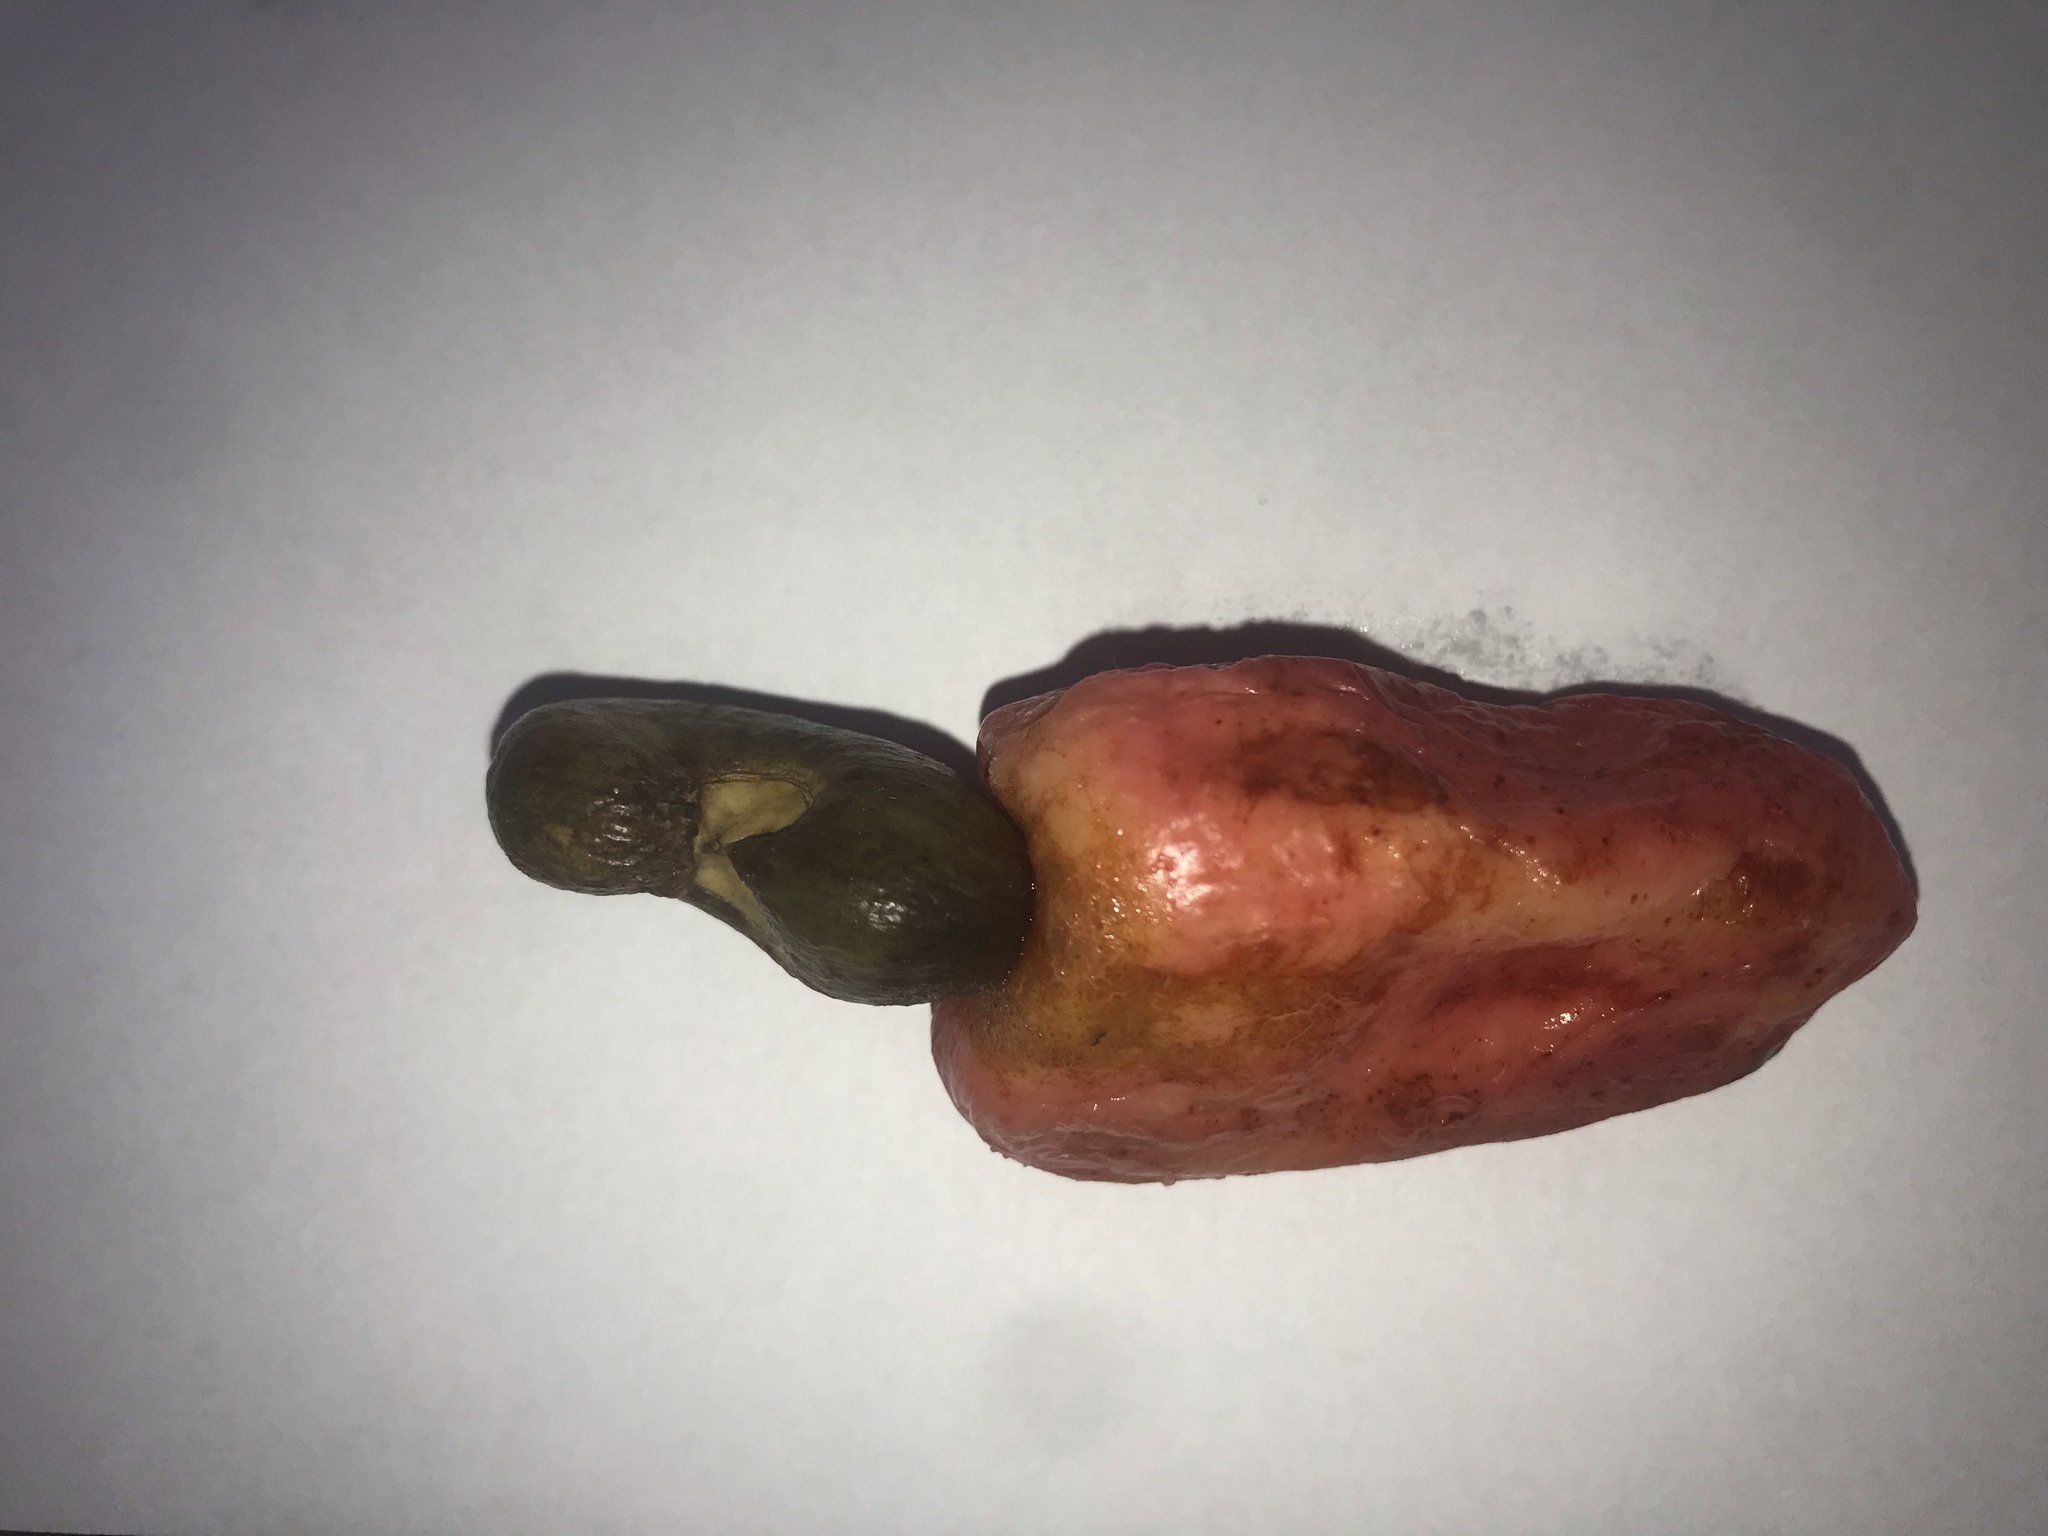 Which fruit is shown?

caju vermelho
